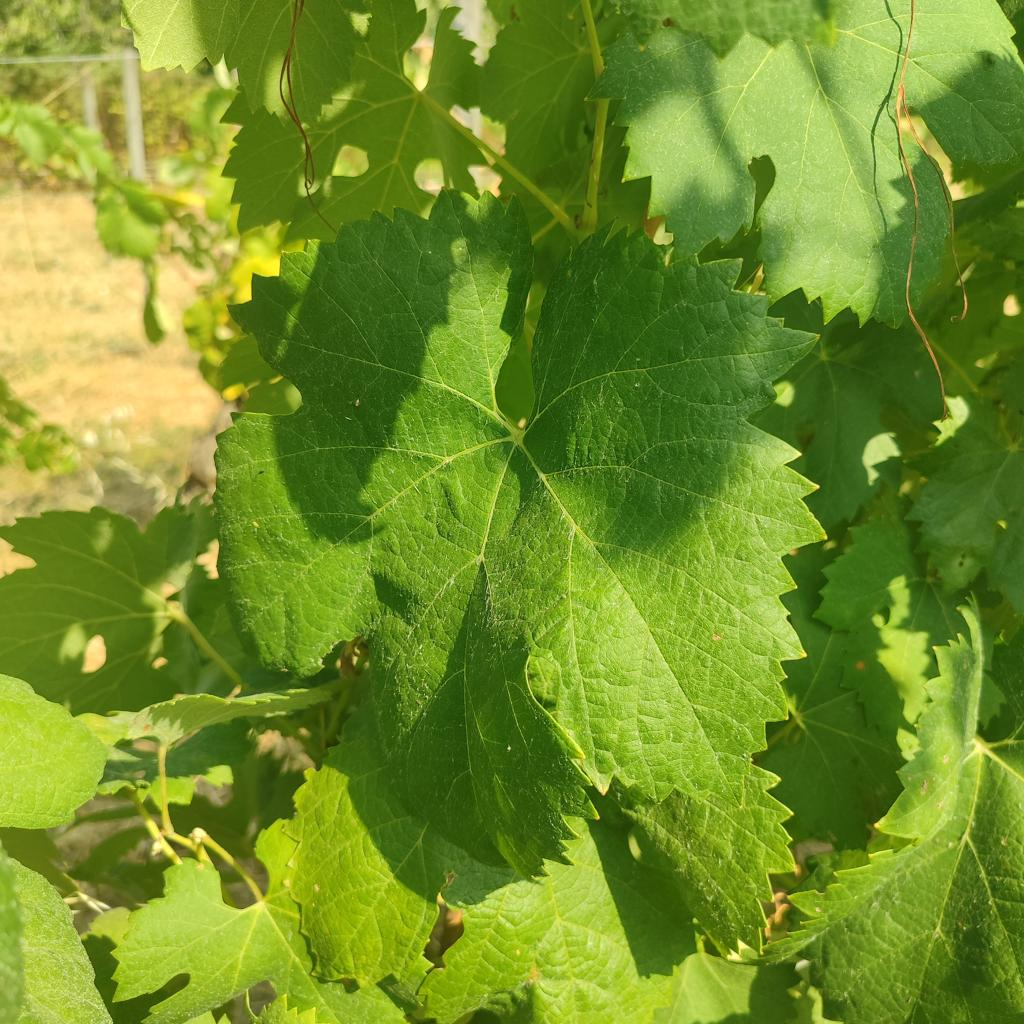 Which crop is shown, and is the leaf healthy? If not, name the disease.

grapevine, healthy
